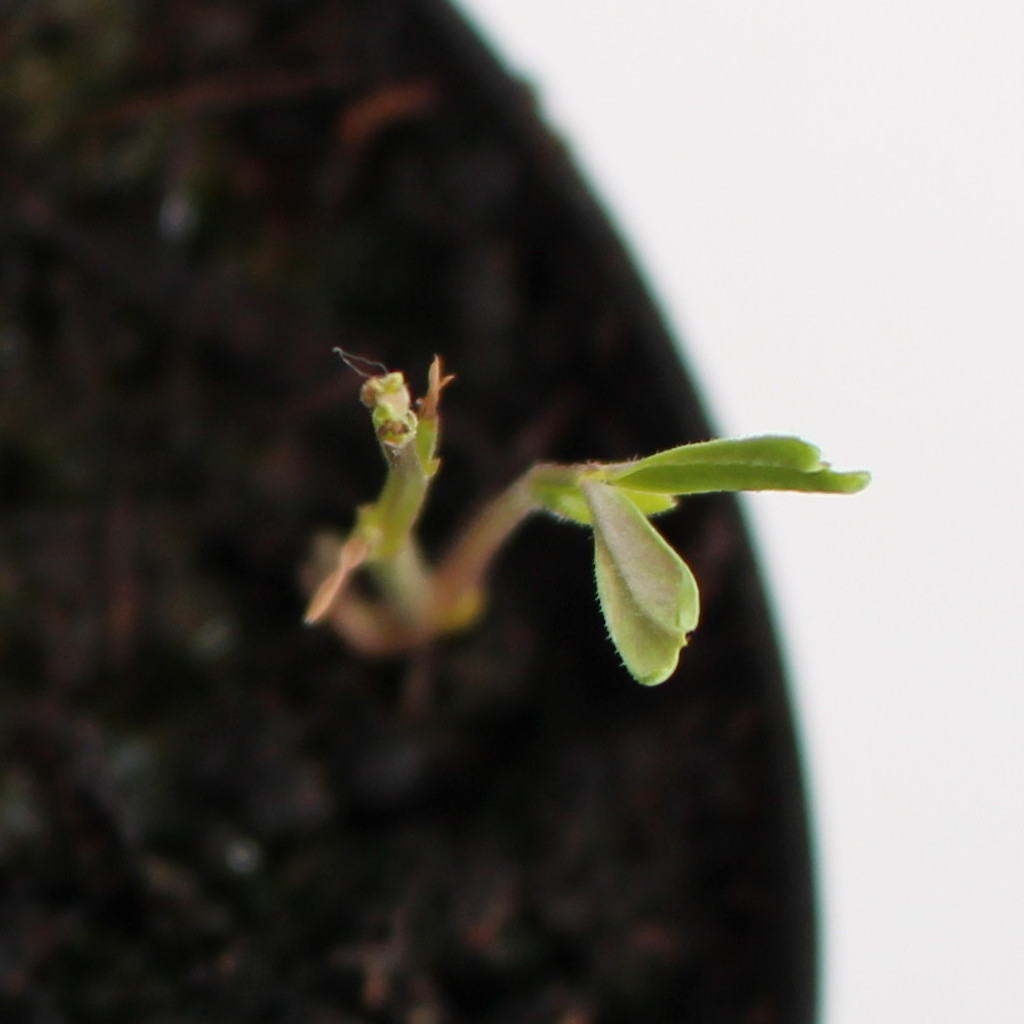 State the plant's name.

Vicia sativa
